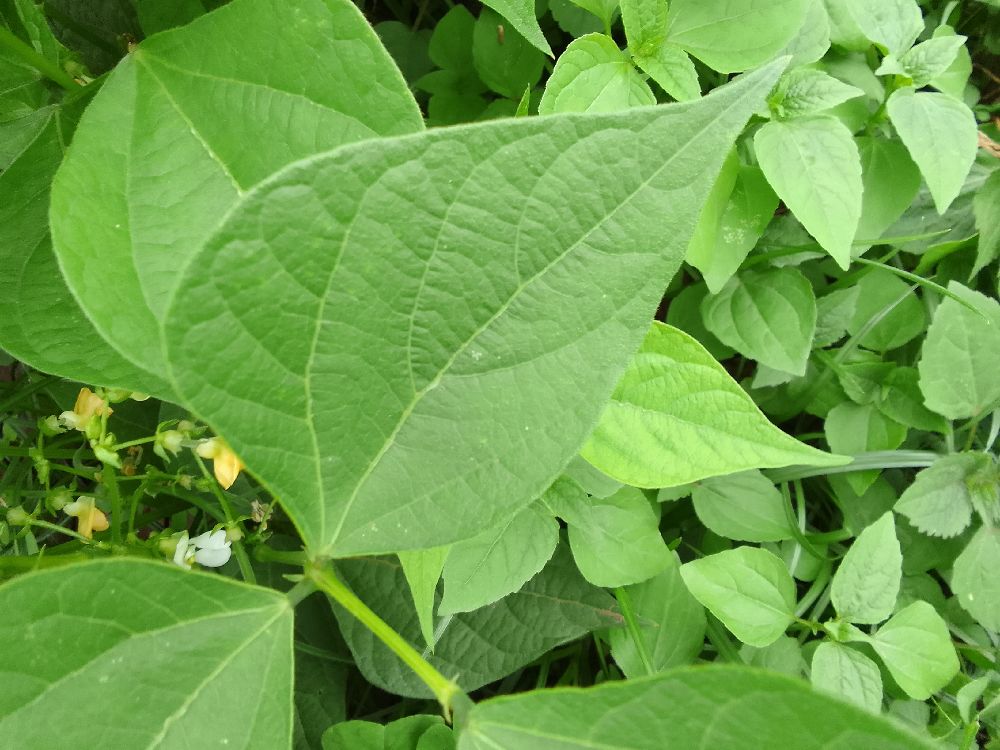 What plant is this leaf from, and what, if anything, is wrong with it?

common bean, healthy
